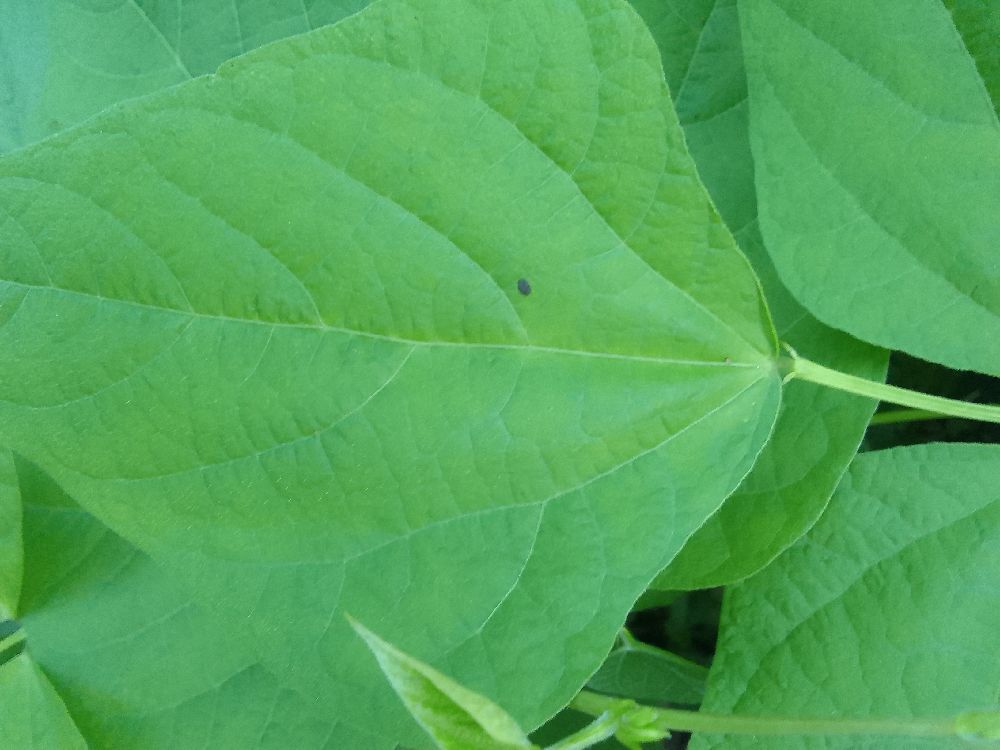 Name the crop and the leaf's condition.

common bean, healthy
